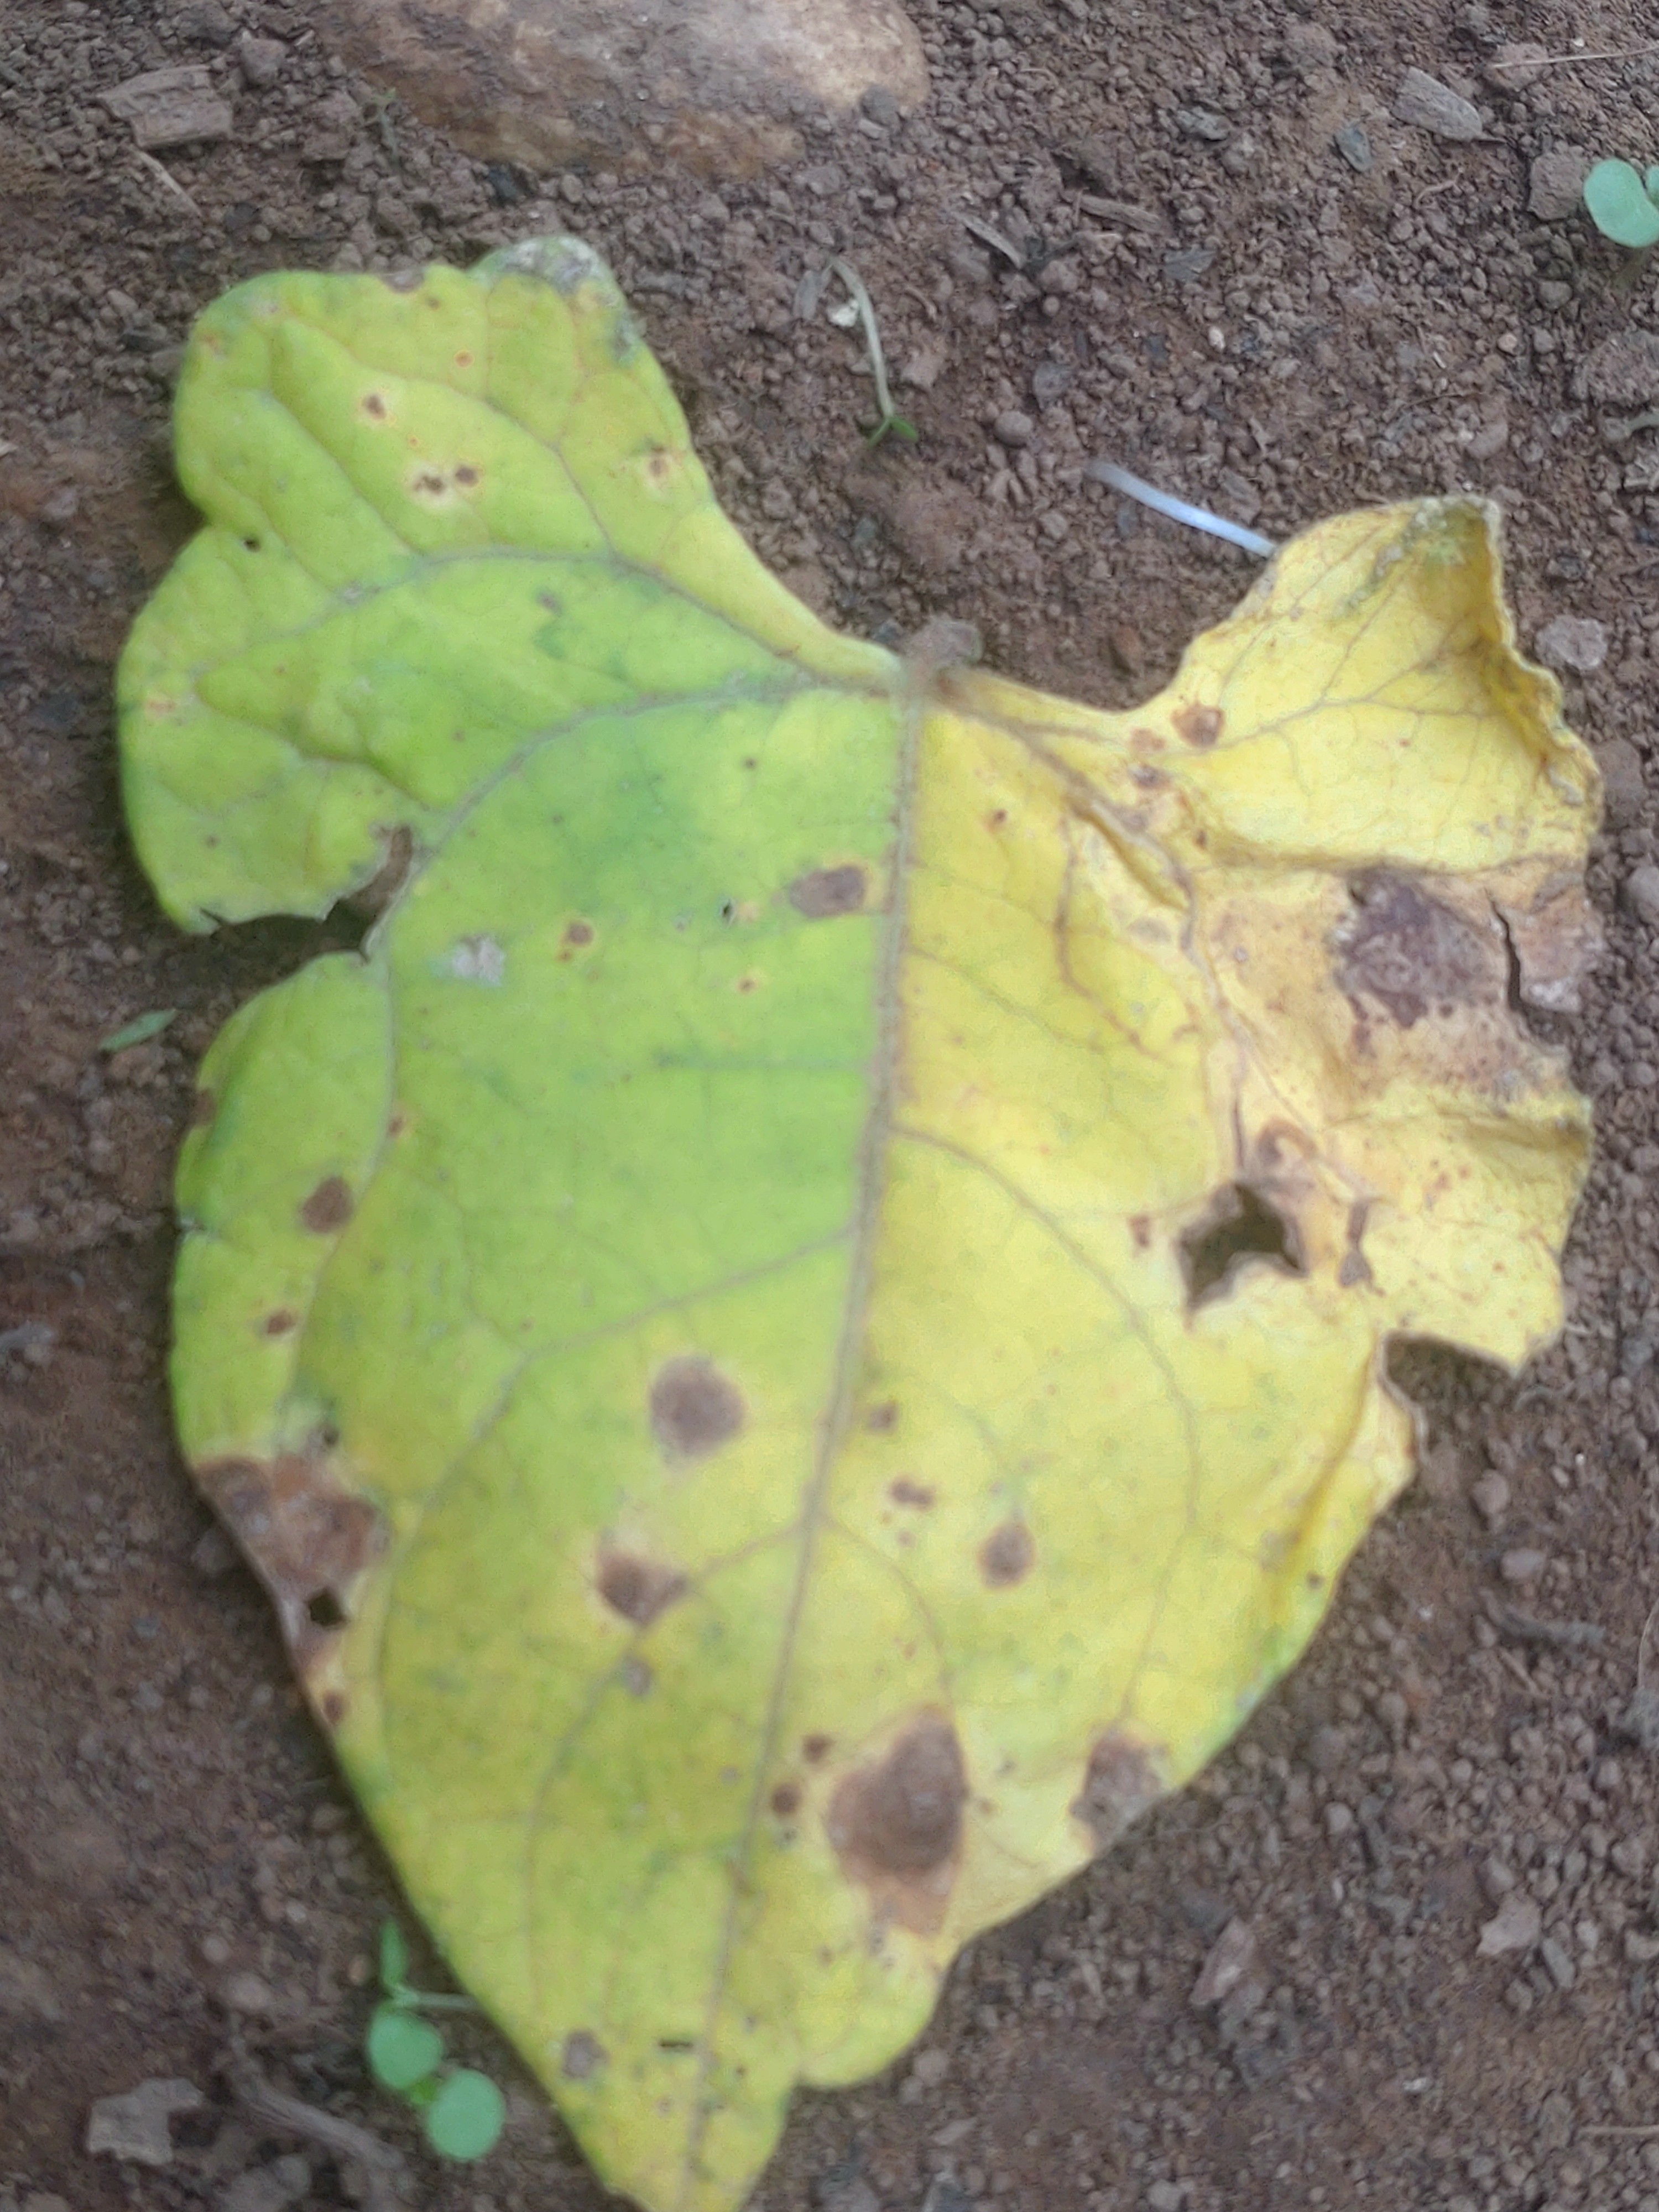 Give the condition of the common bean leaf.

anthracnose
